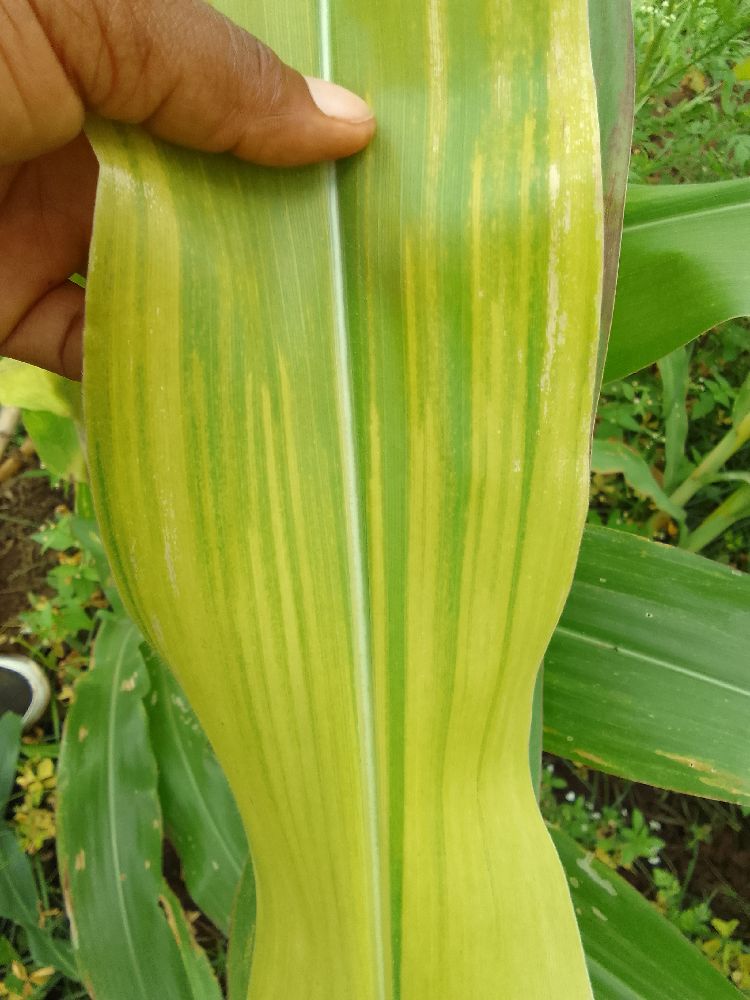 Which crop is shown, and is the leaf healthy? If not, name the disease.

maize, maize lethal necrosis
